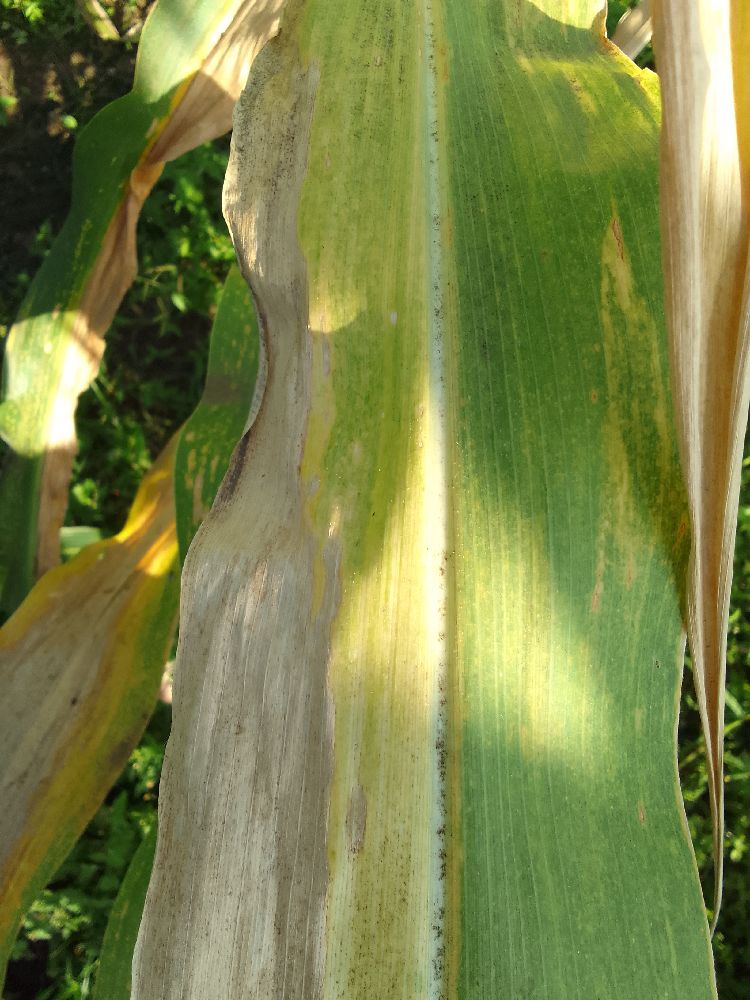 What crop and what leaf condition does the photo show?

maize, maize lethal necrosis
